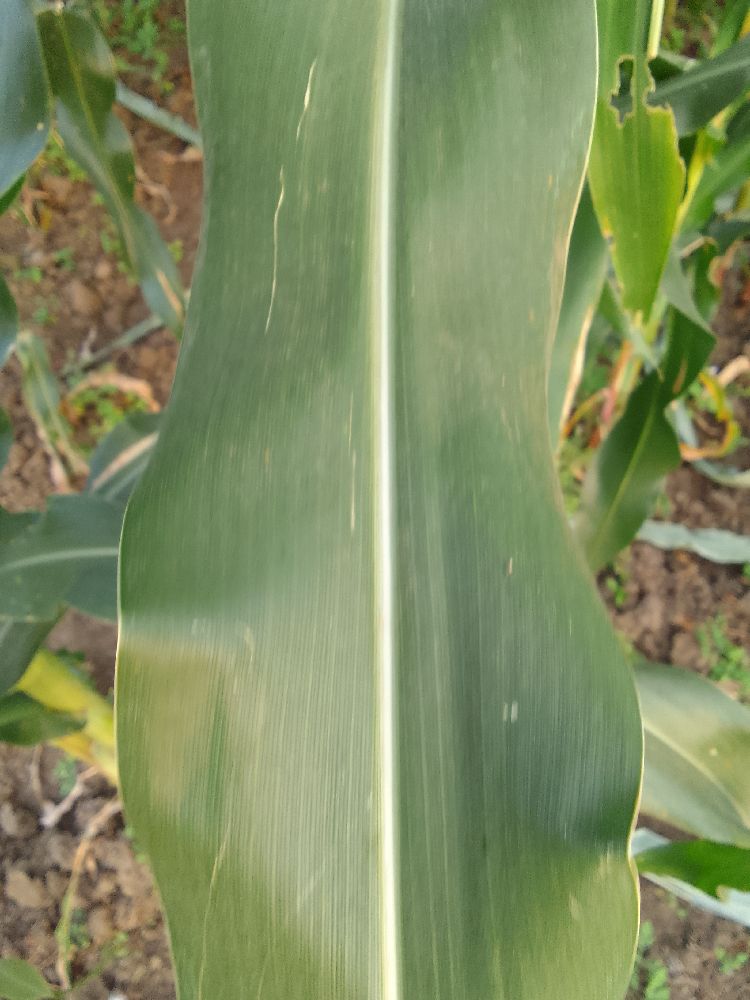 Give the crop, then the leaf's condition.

maize, healthy
